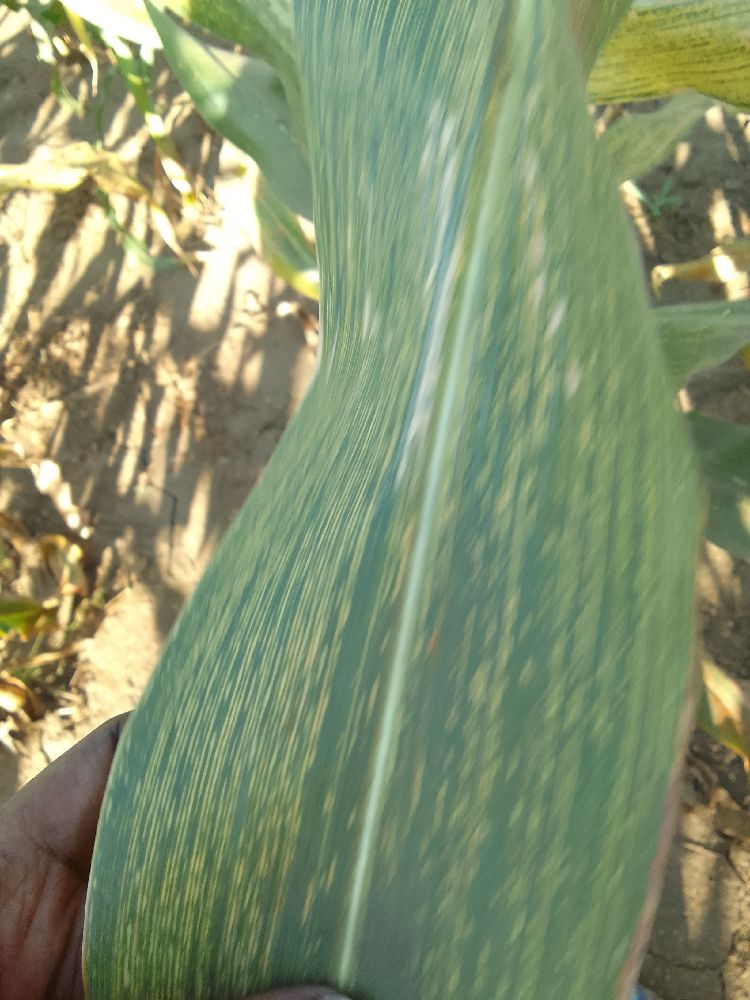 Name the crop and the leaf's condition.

maize, maize streak virus
